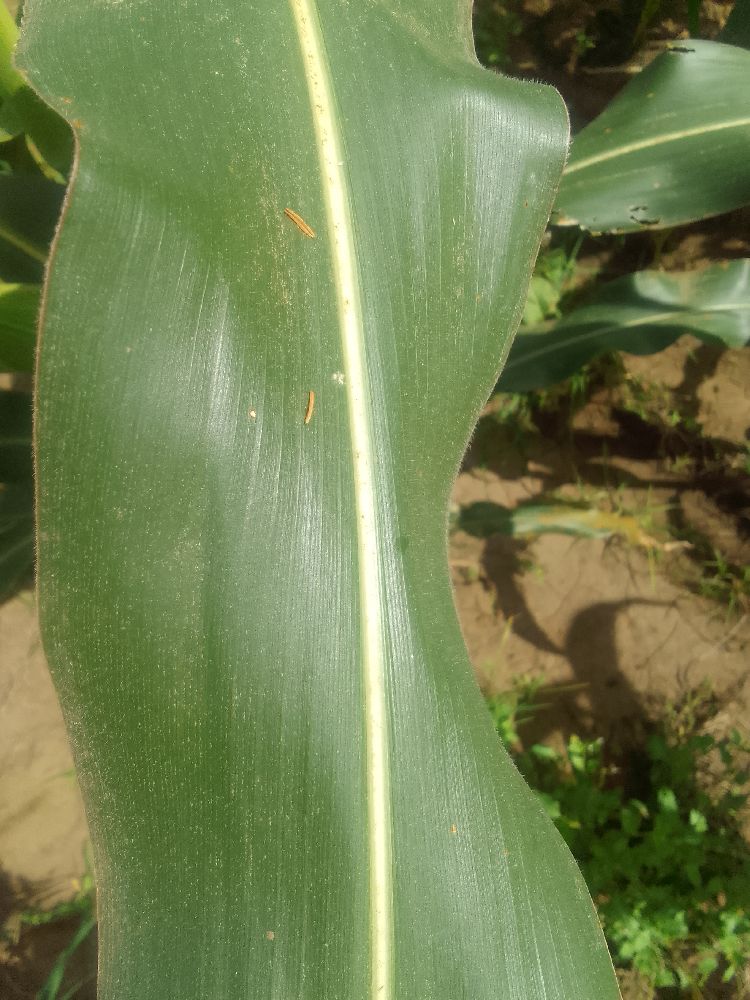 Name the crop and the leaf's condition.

maize, healthy
